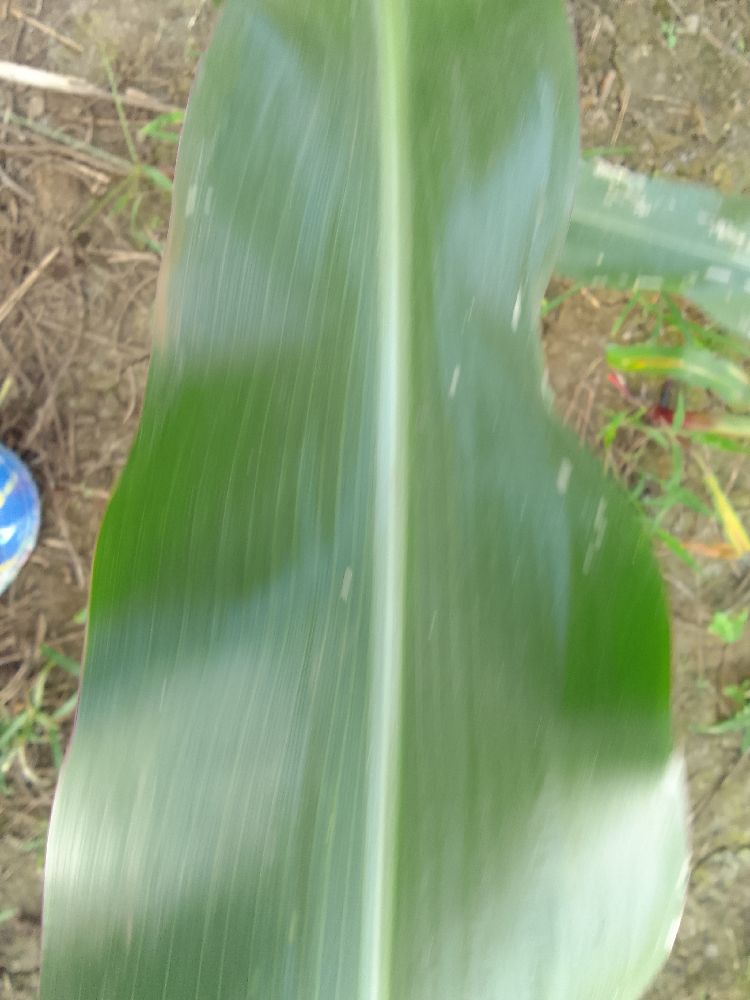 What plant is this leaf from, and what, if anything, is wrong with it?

maize, healthy
